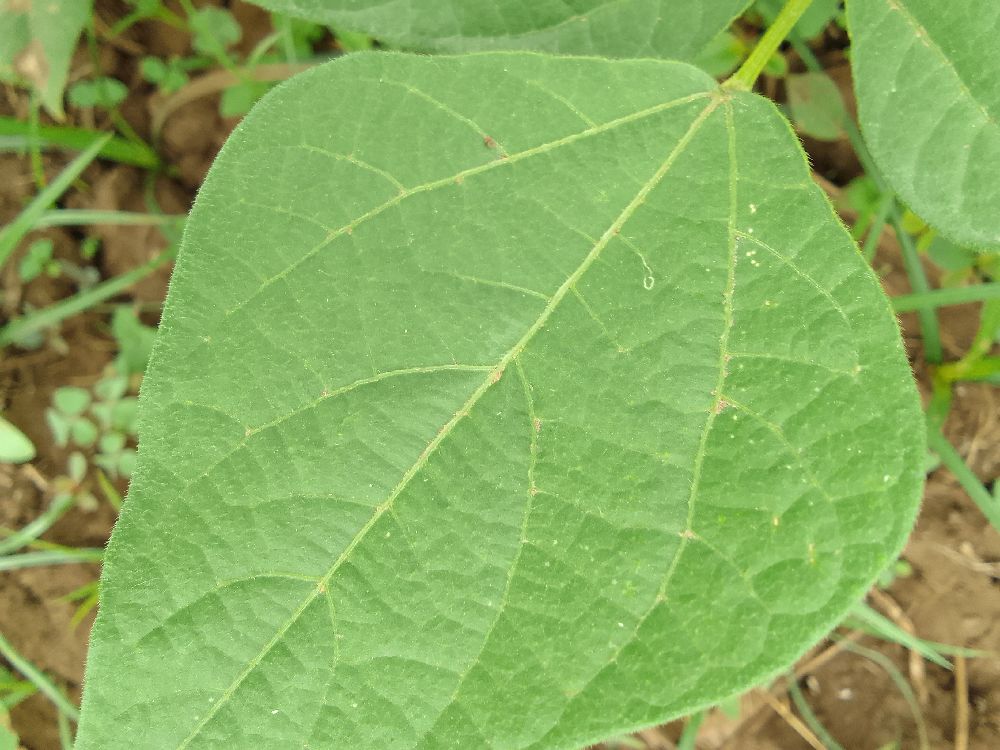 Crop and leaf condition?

common bean, healthy
